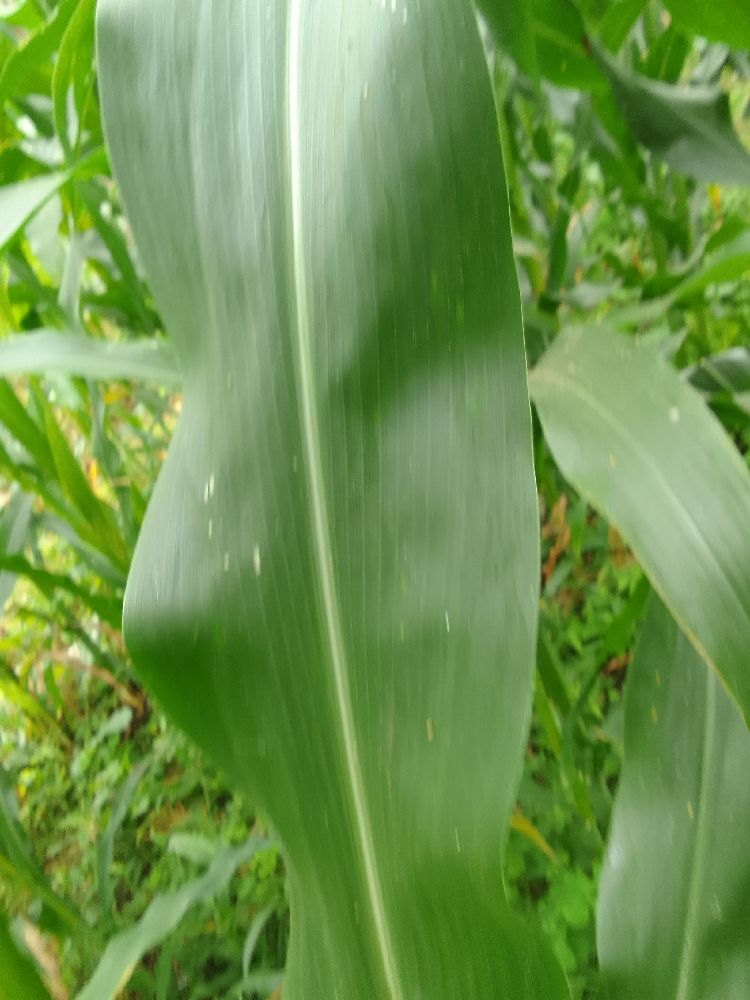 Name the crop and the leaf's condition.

maize, healthy
